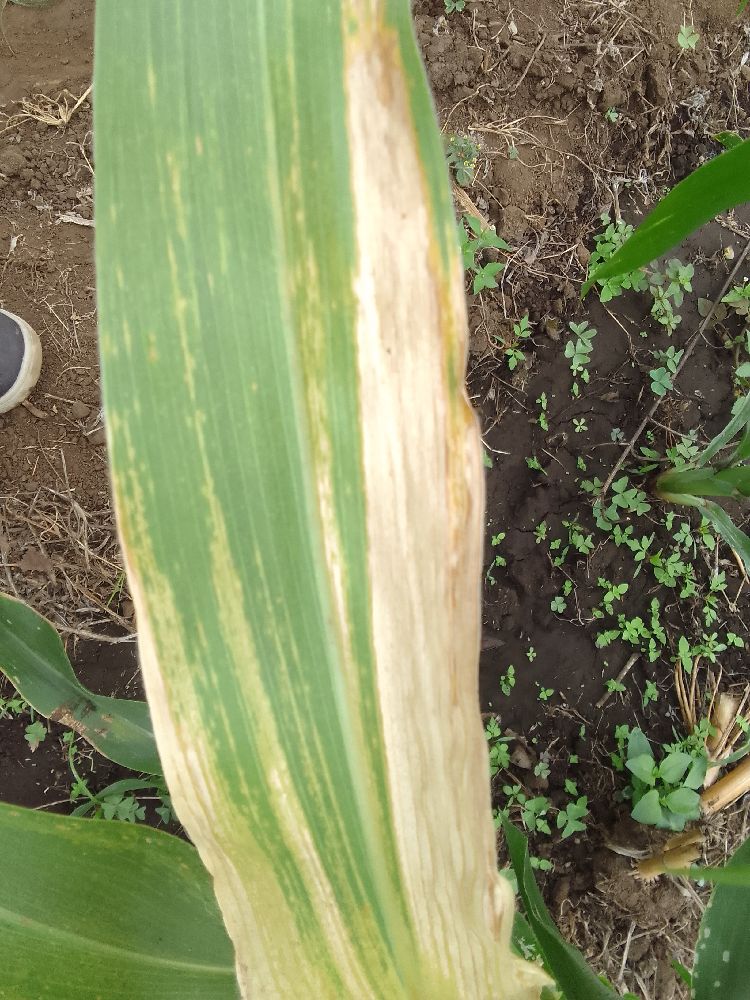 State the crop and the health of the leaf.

maize, maize lethal necrosis
